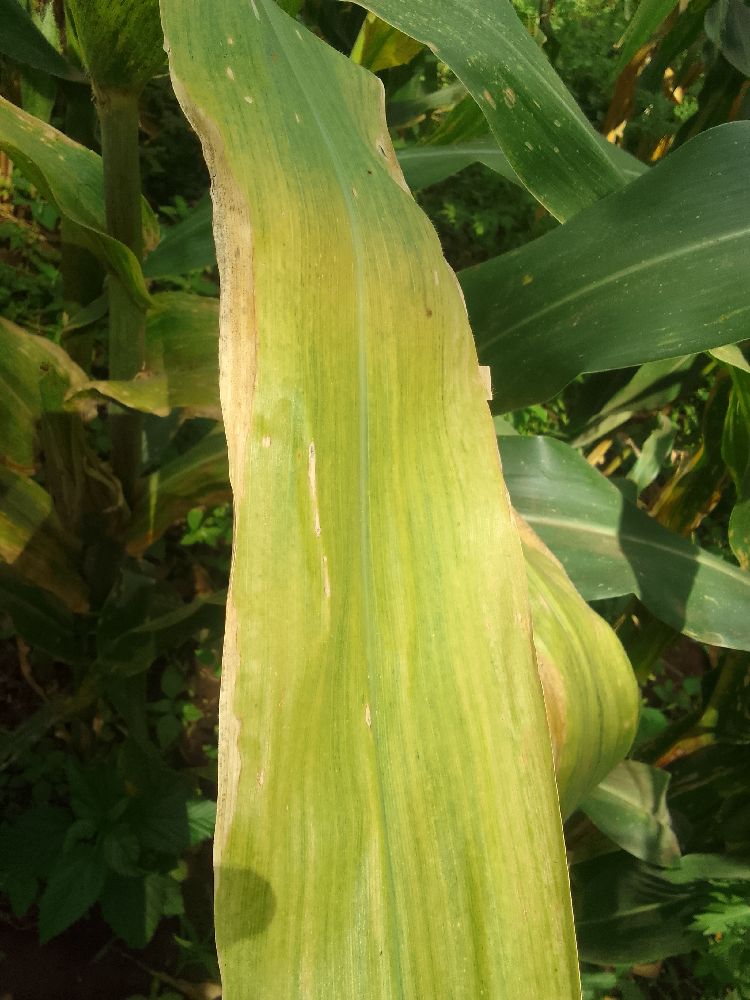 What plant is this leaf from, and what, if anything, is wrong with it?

maize, maize lethal necrosis
